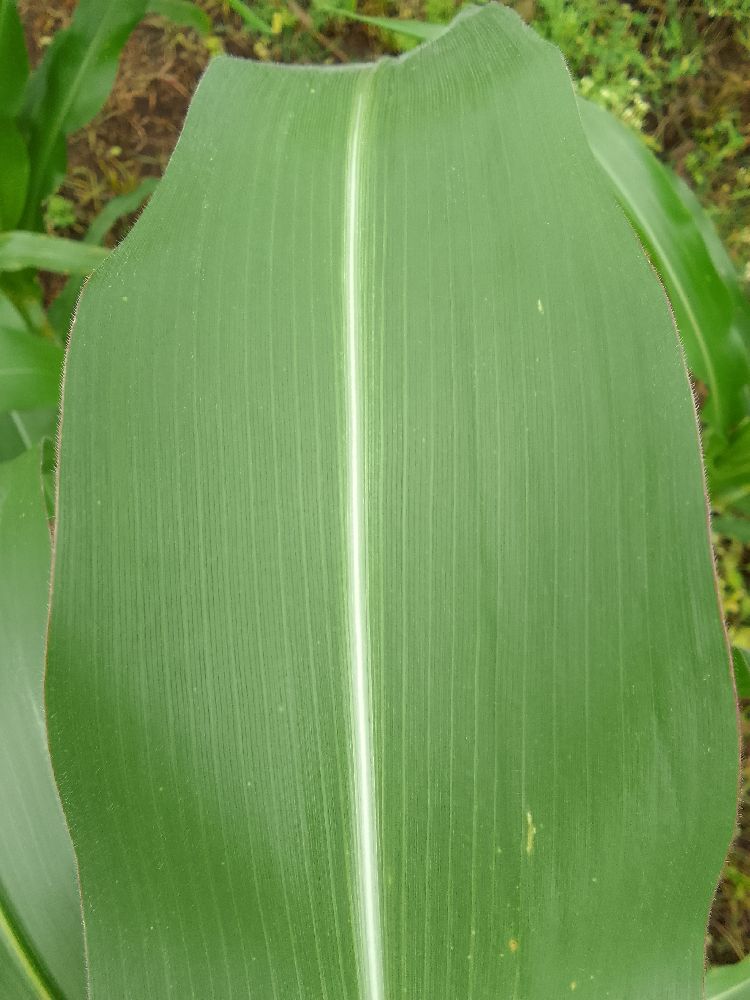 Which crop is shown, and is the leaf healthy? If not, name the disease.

maize, healthy
